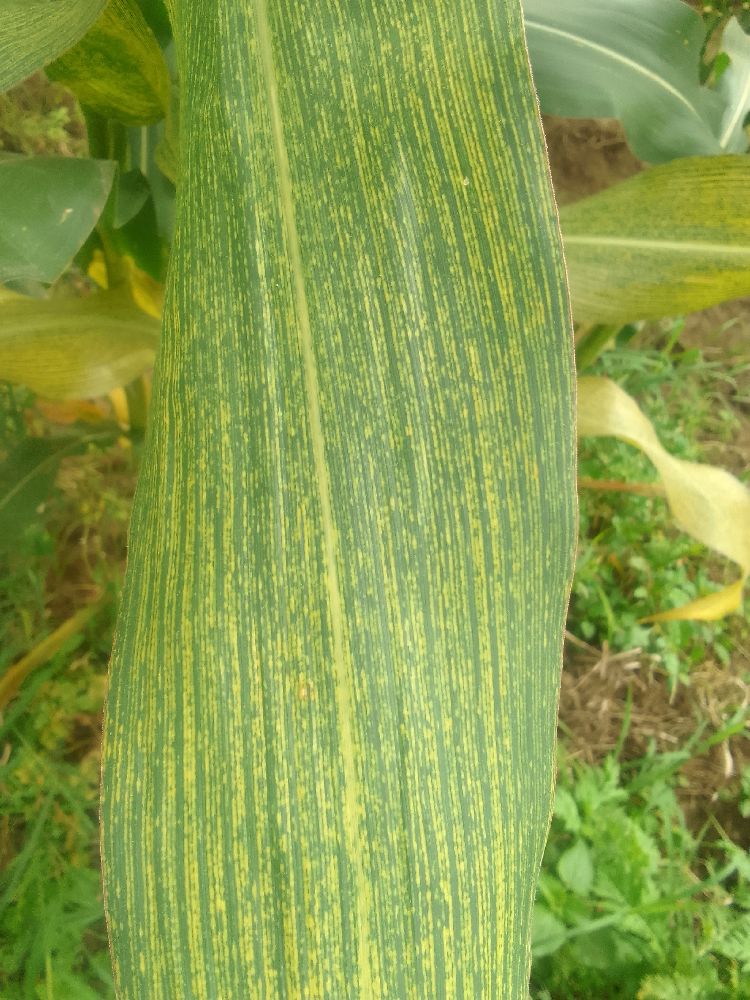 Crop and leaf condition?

maize, healthy
